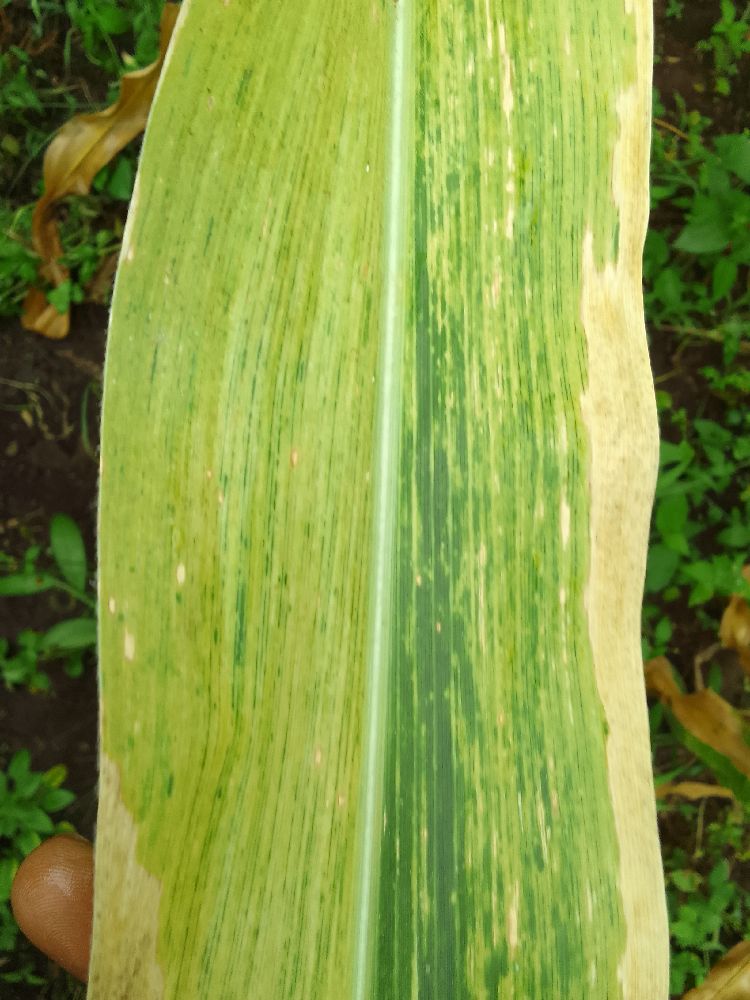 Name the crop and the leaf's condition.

maize, maize lethal necrosis
